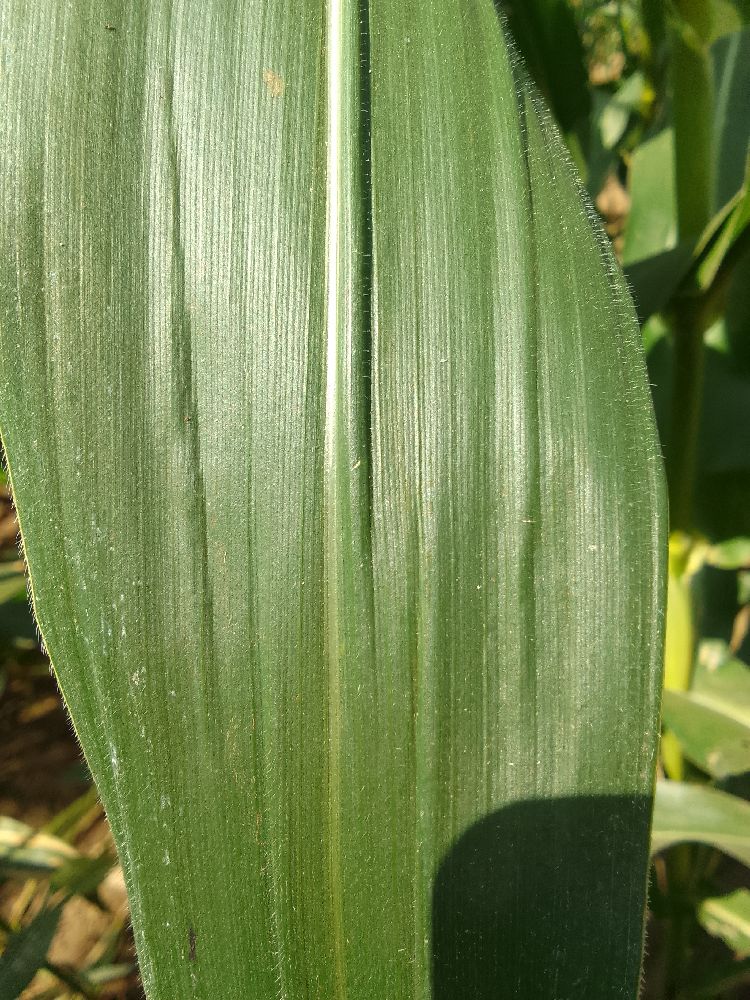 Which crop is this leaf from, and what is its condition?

maize, healthy
